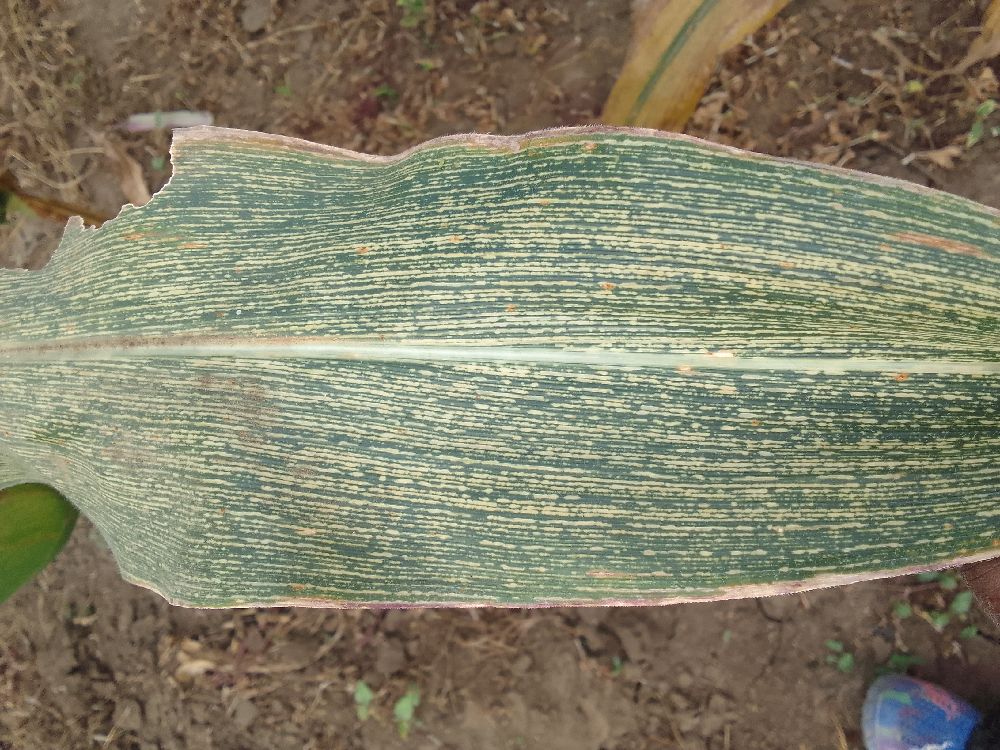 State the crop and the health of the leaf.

maize, maize streak virus
